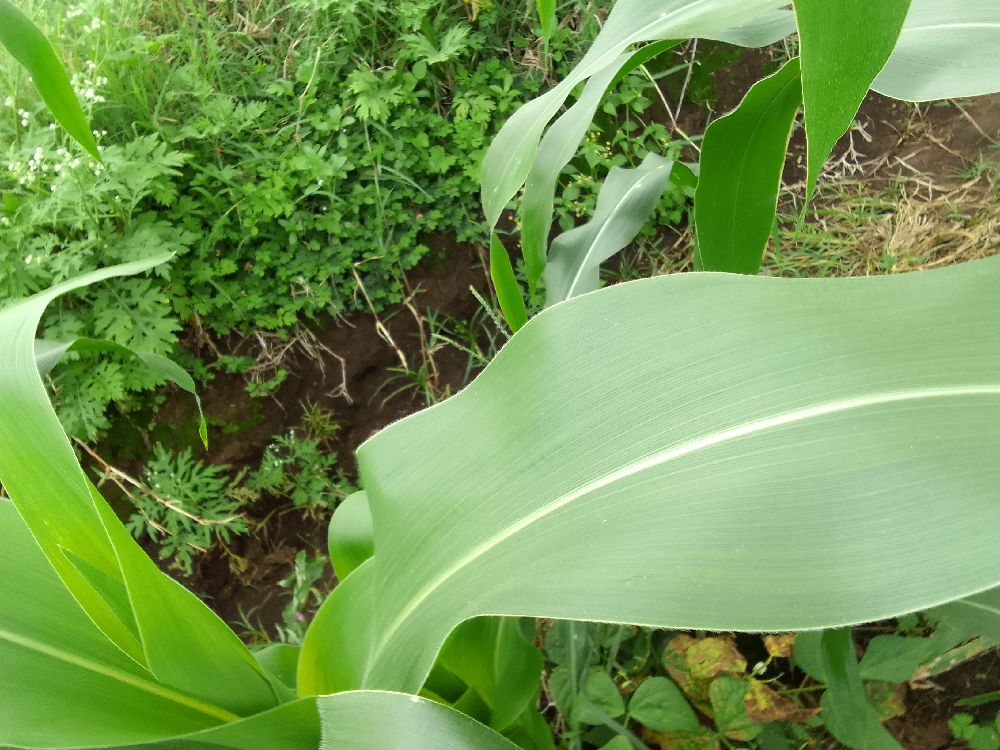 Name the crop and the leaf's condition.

maize, healthy
